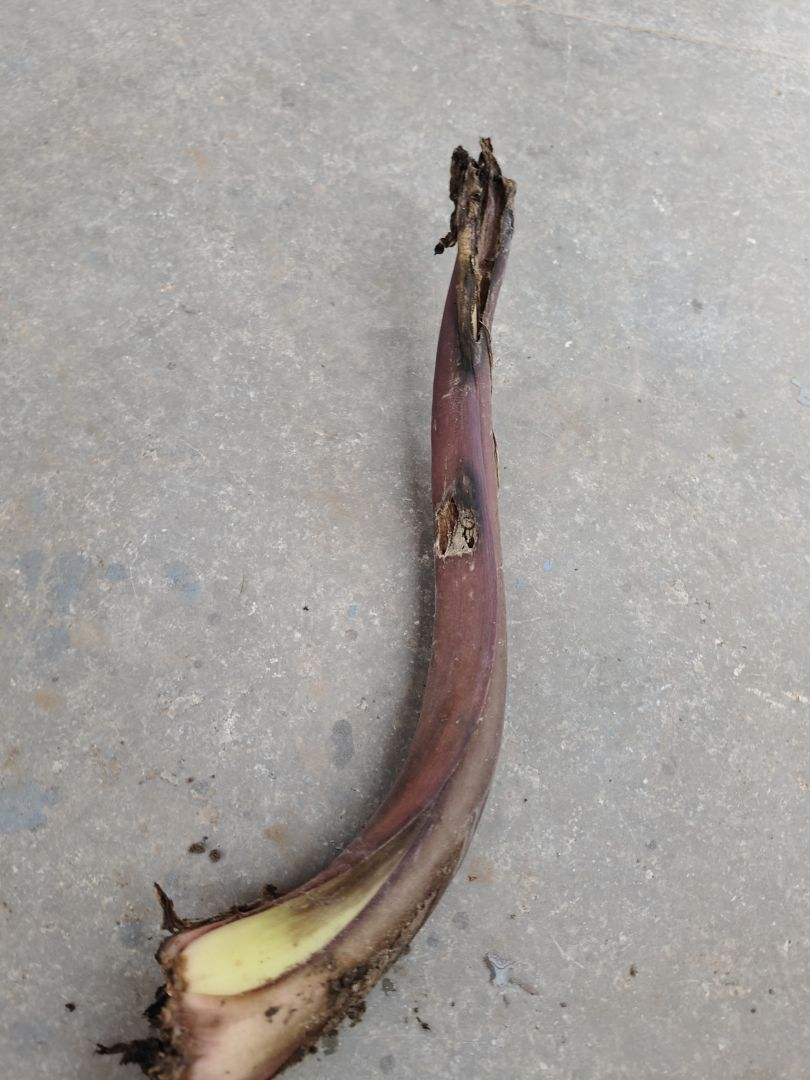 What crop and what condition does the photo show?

taro, root rot
